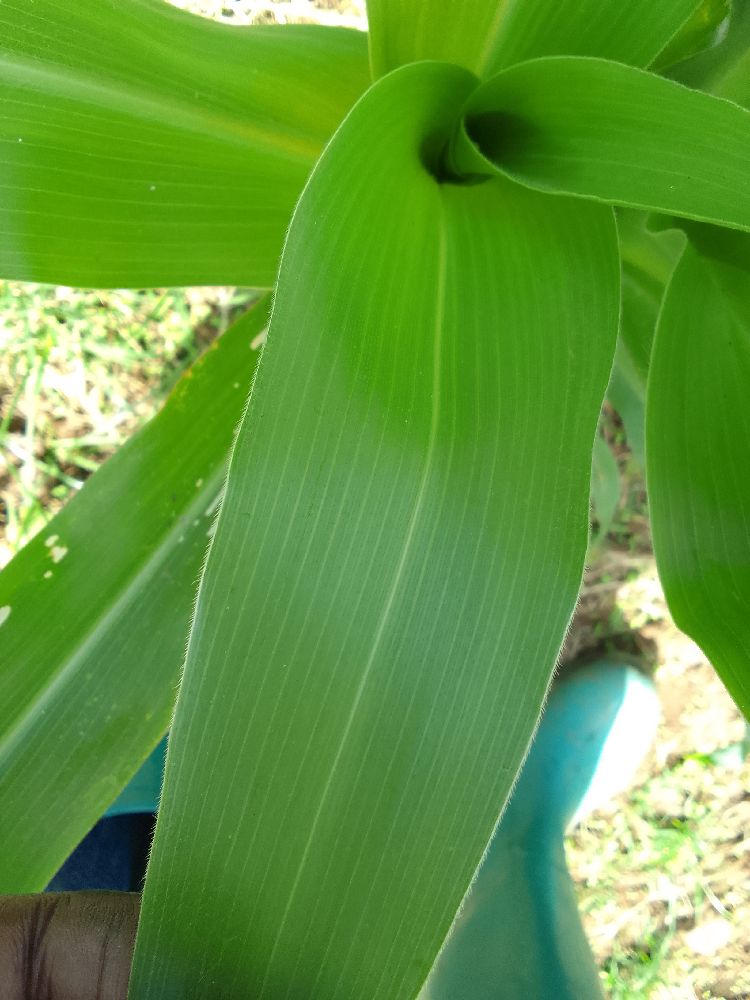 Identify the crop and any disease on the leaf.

maize, healthy
